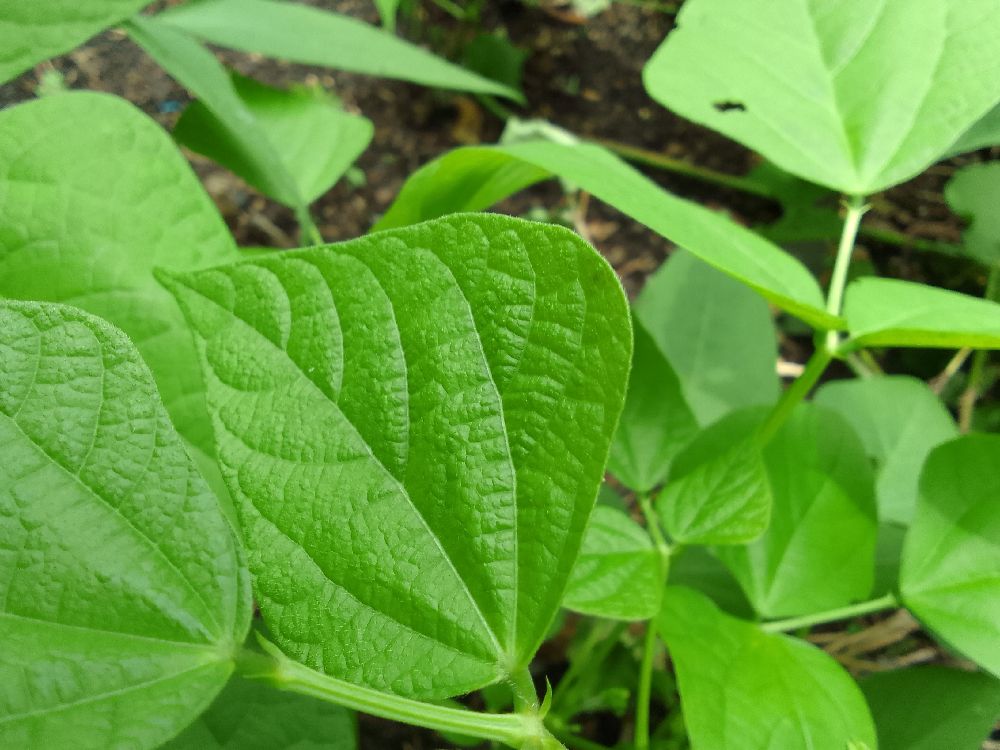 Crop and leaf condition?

common bean, healthy
